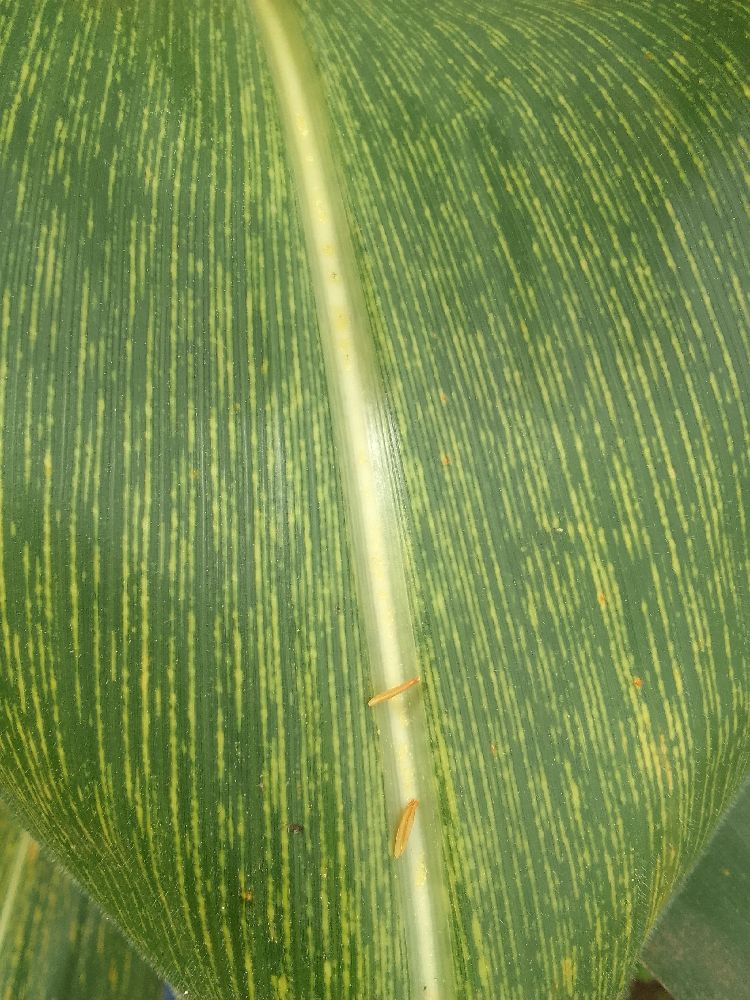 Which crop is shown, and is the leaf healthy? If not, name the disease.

maize, maize streak virus
